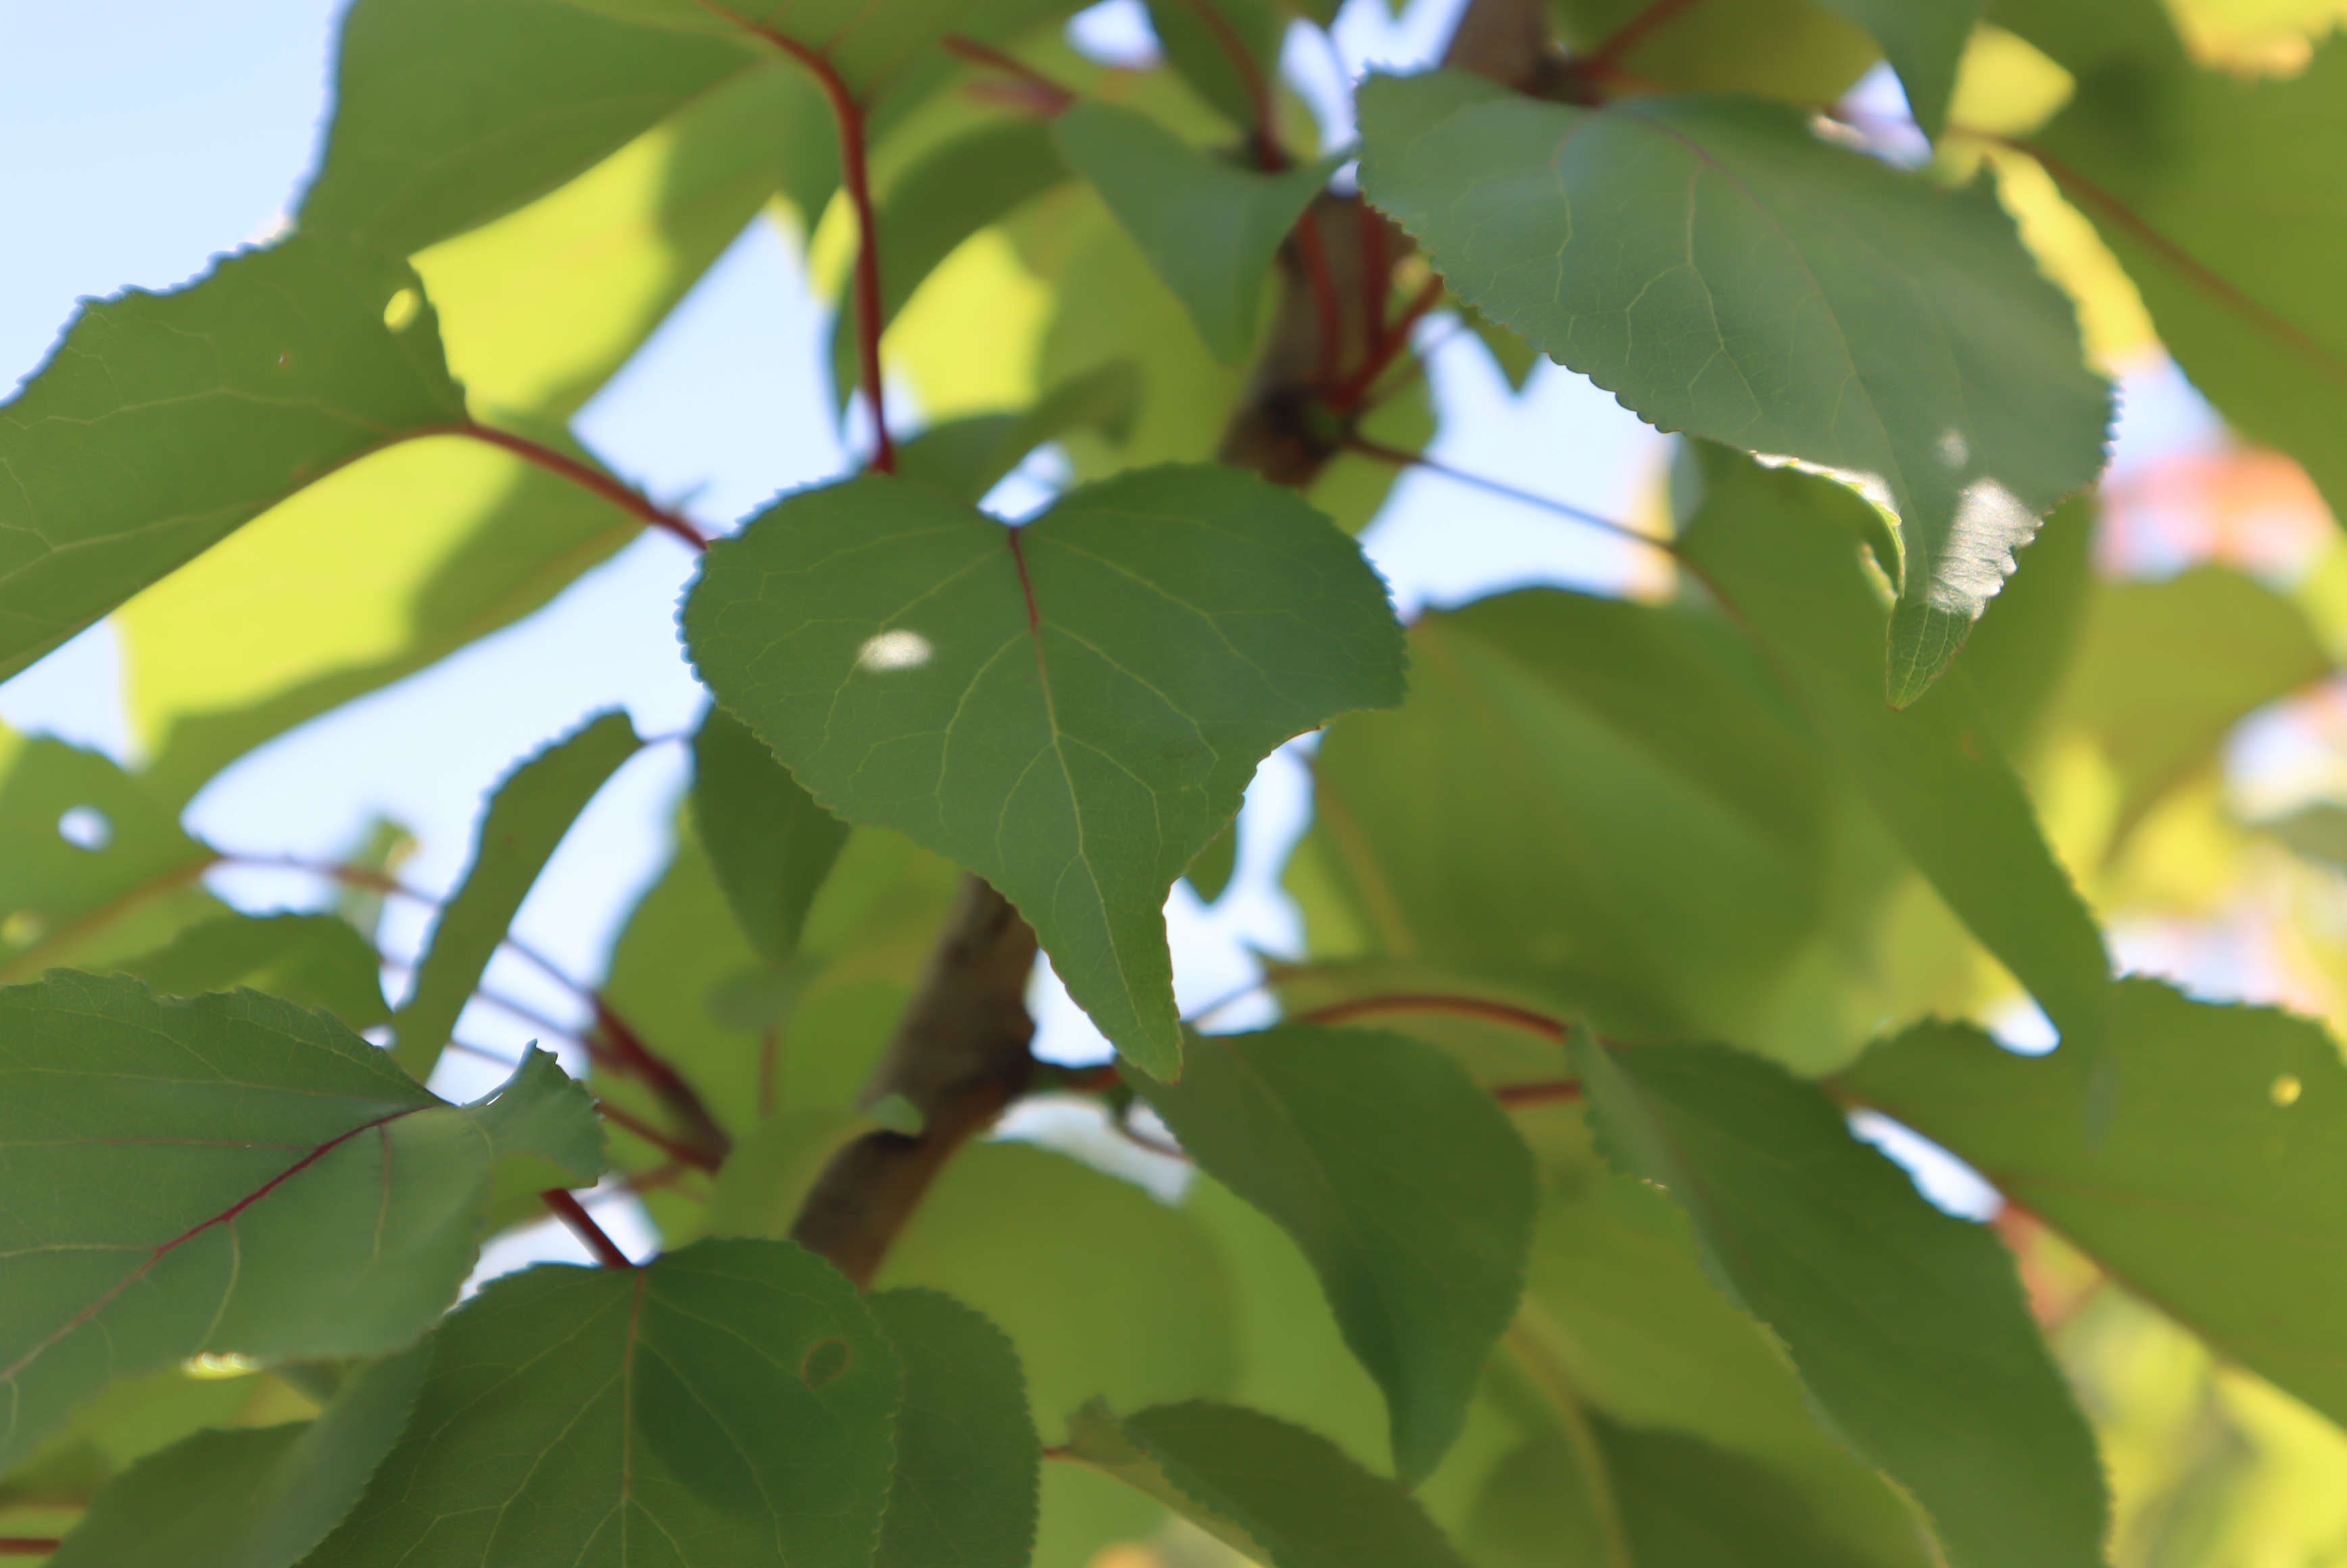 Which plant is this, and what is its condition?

apricot, shot hole disease
